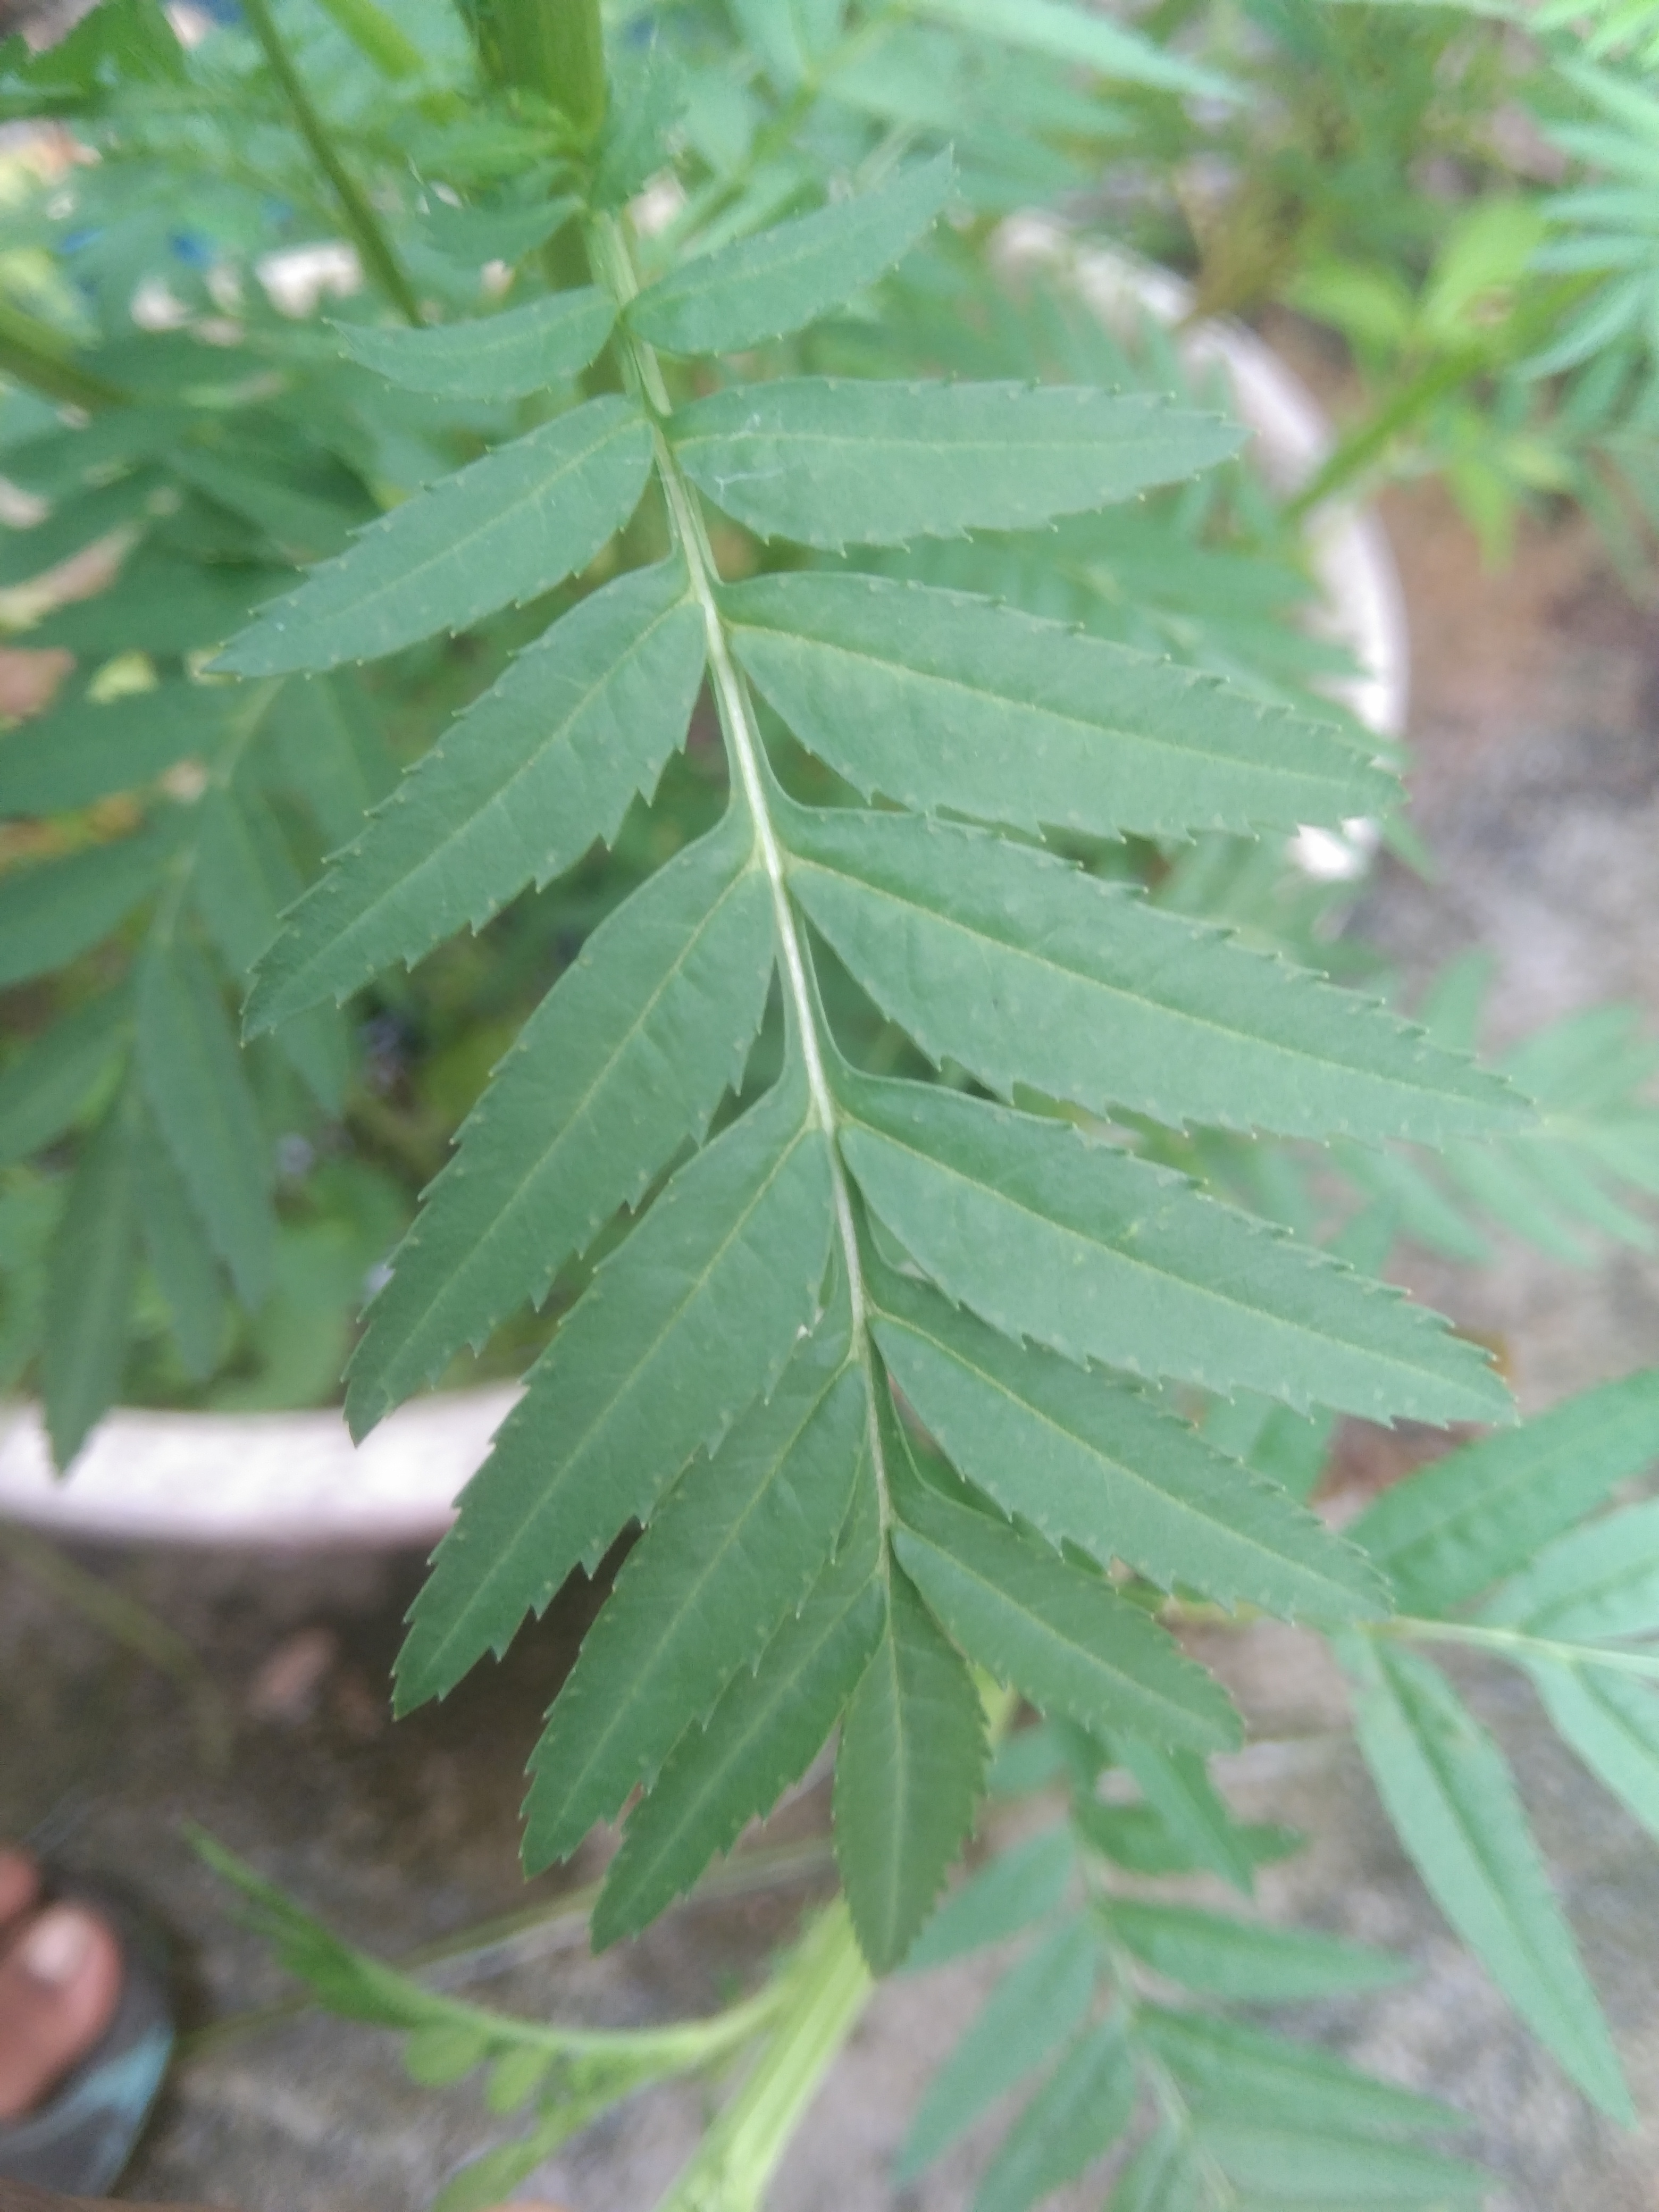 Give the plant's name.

marigold
